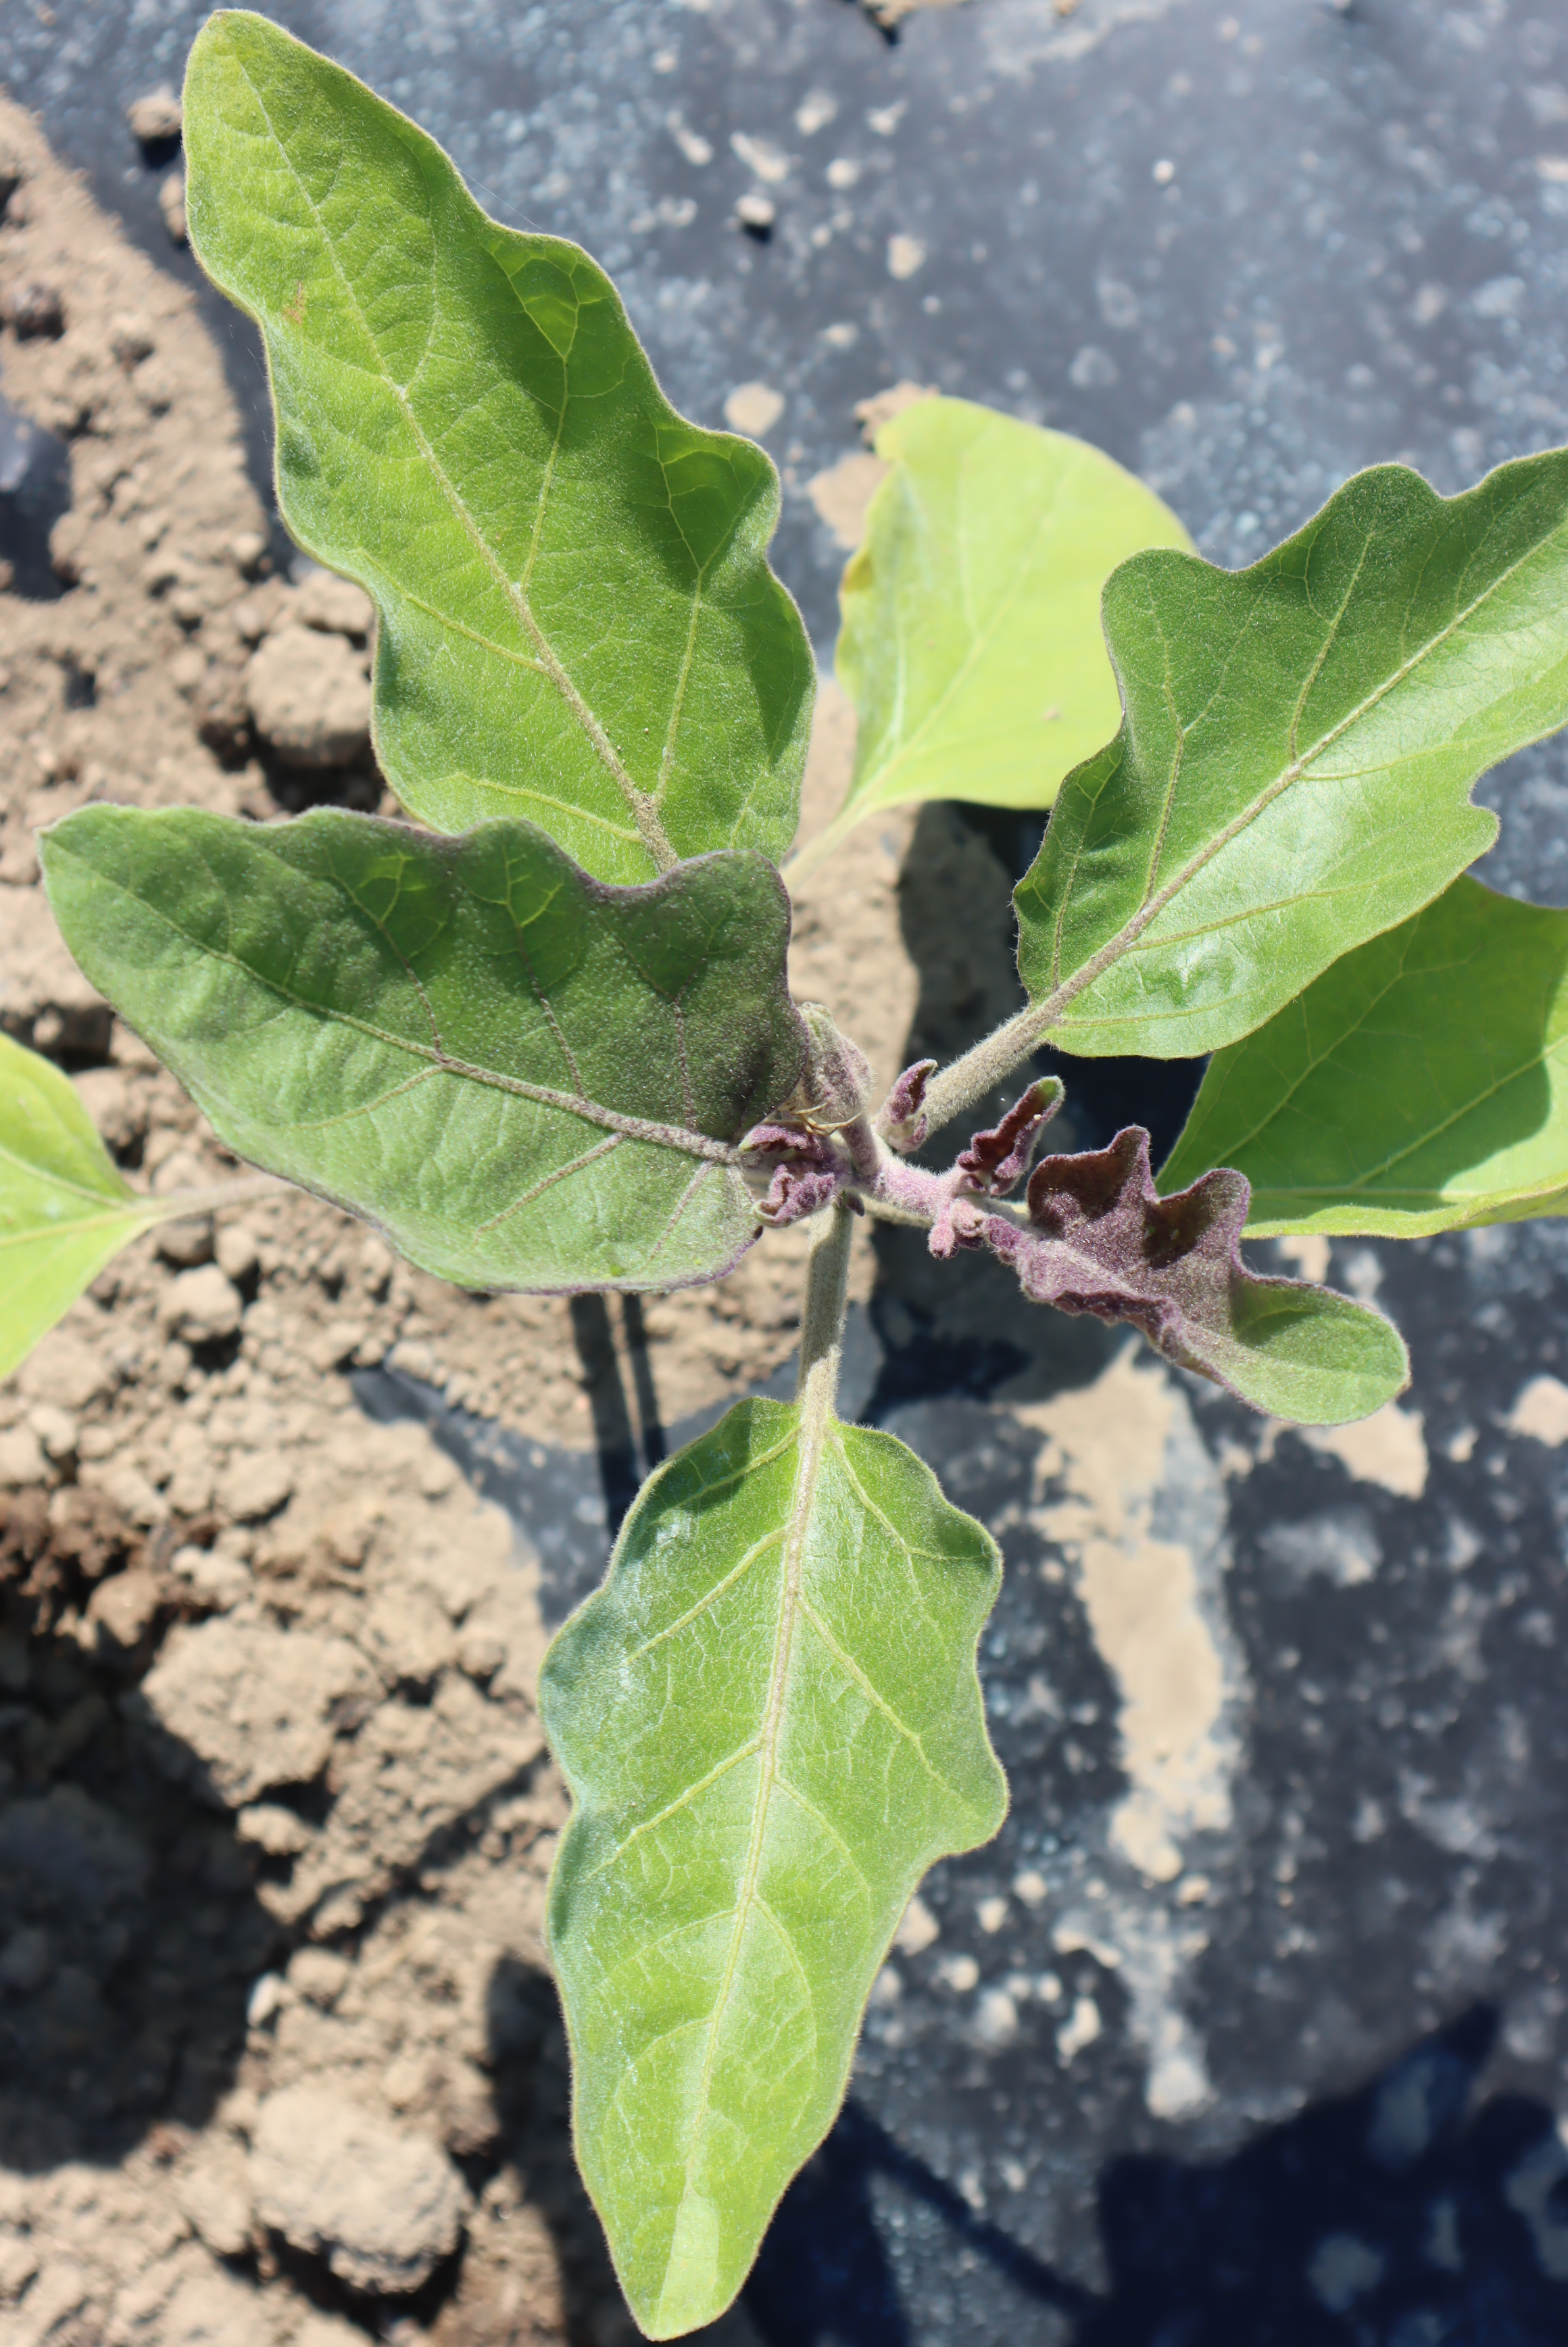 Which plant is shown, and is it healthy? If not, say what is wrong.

aubergine, healthy
